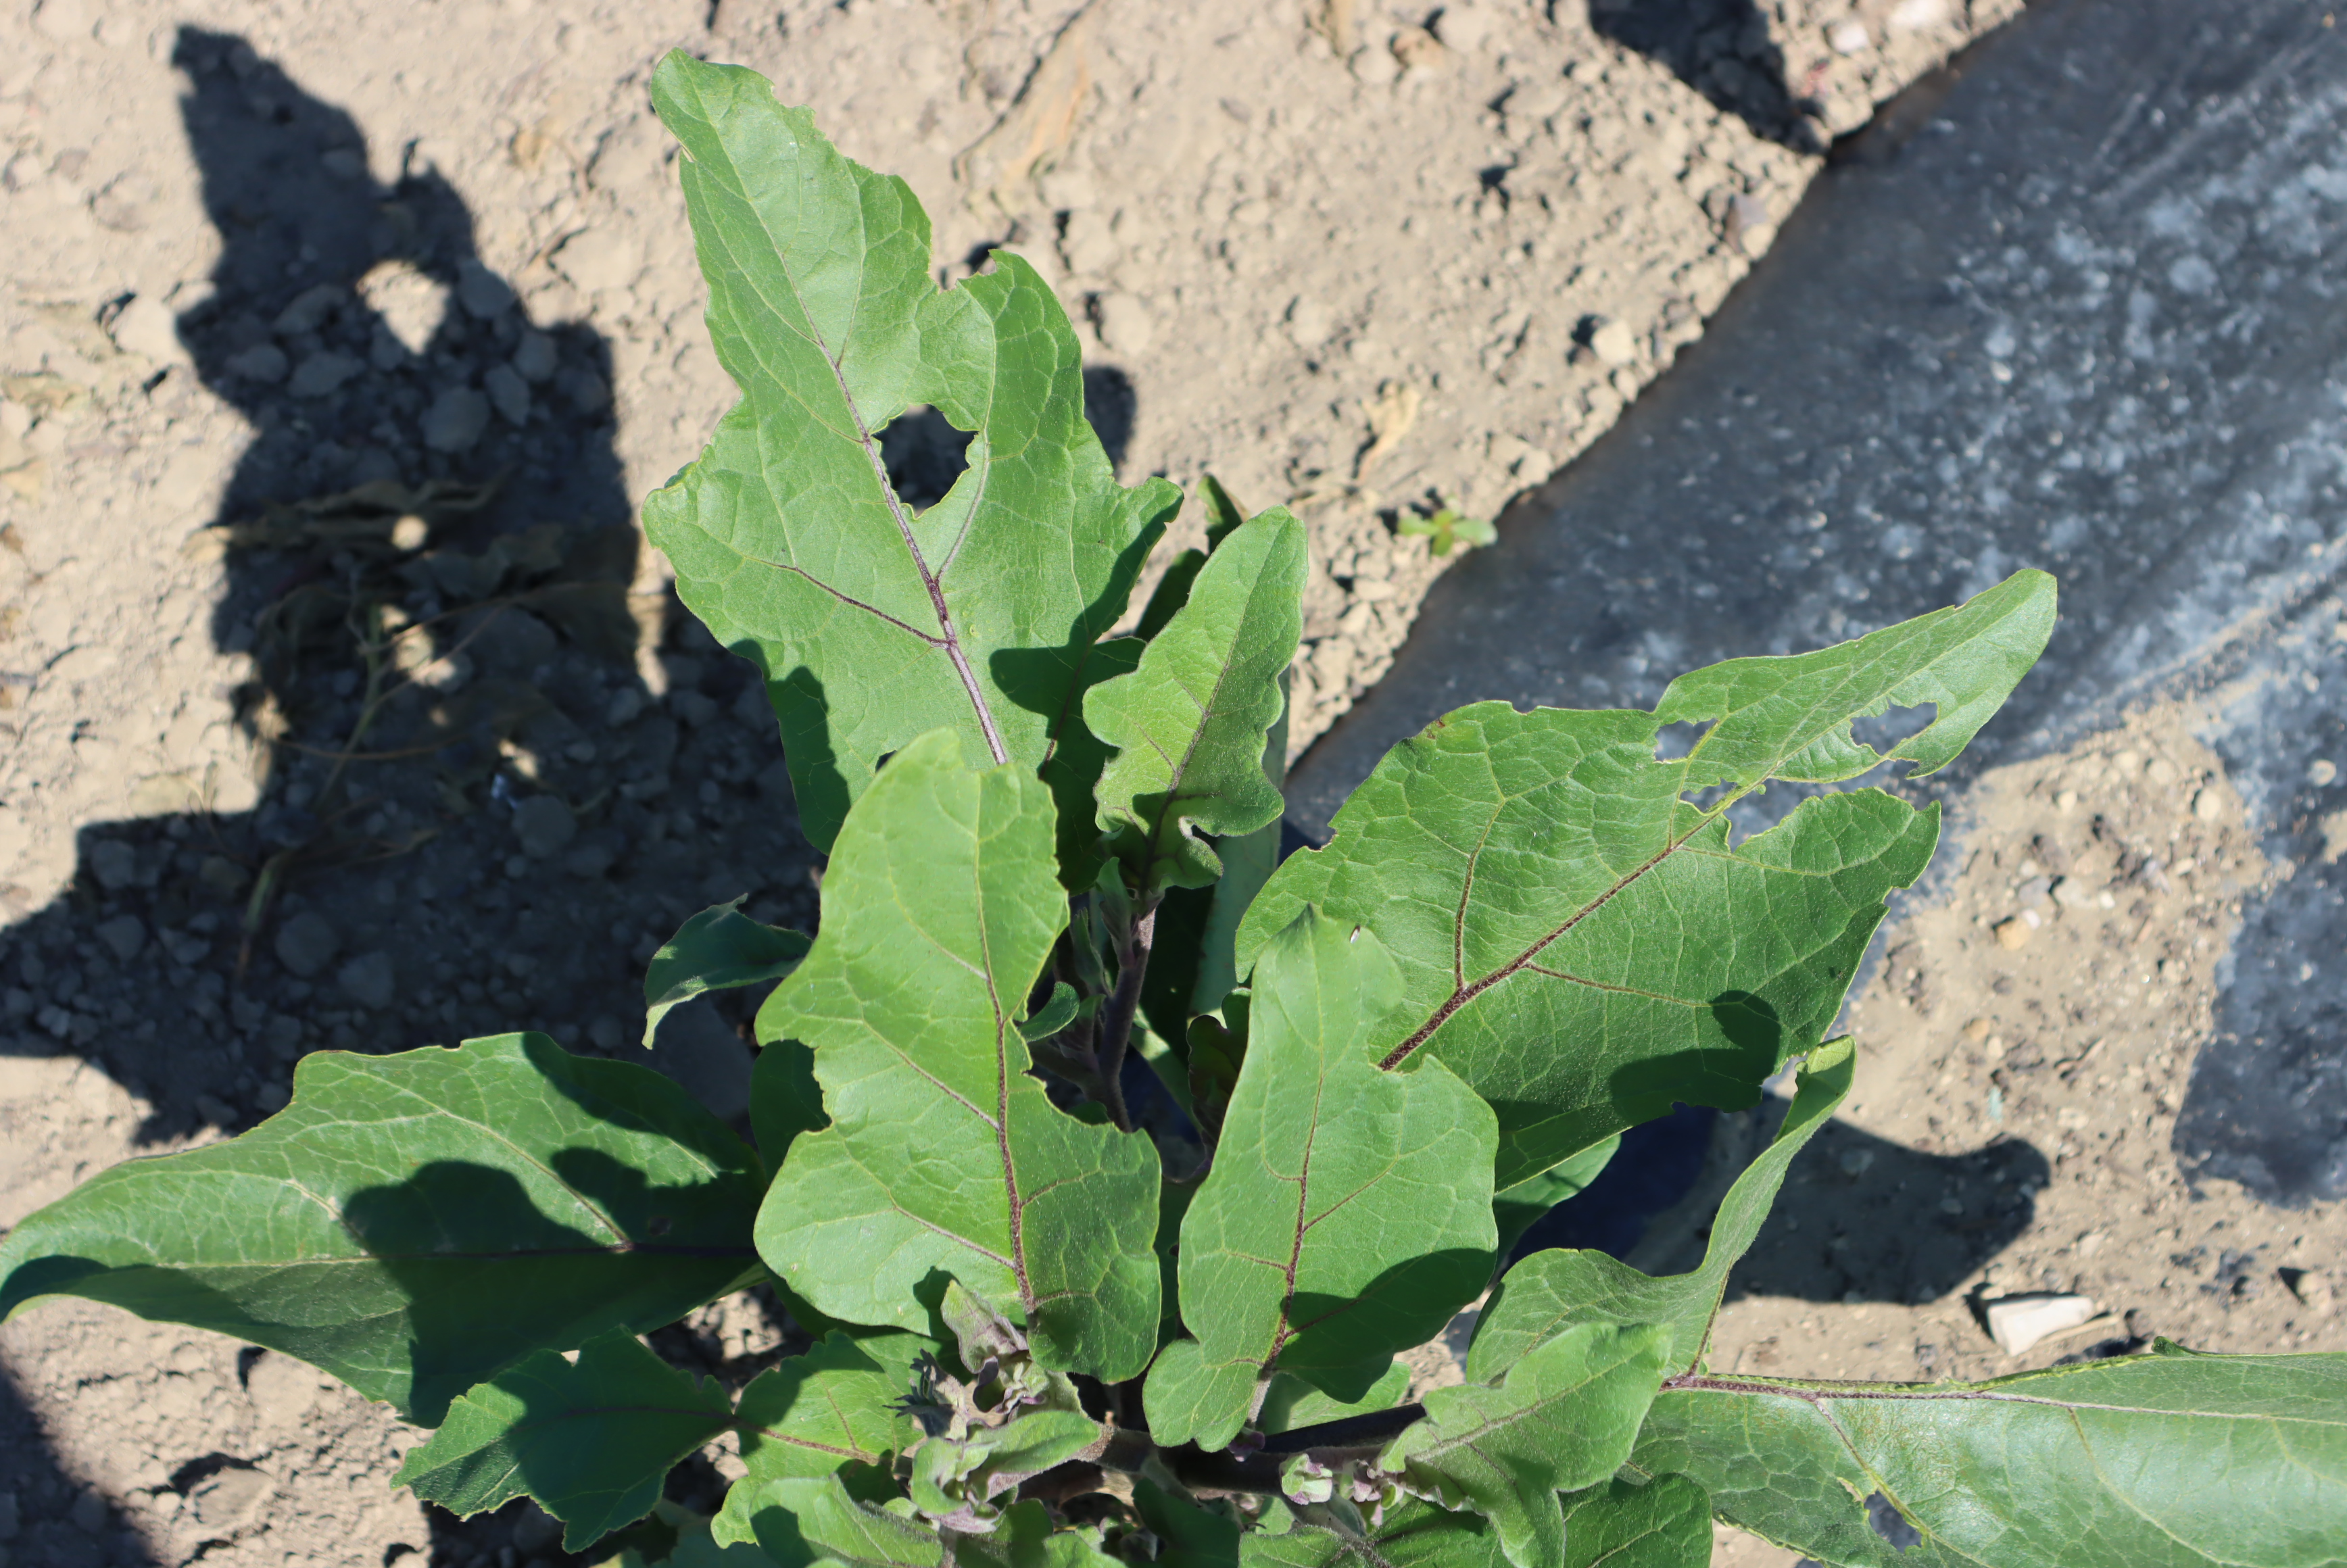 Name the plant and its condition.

aubergine, colorado potato beetle
